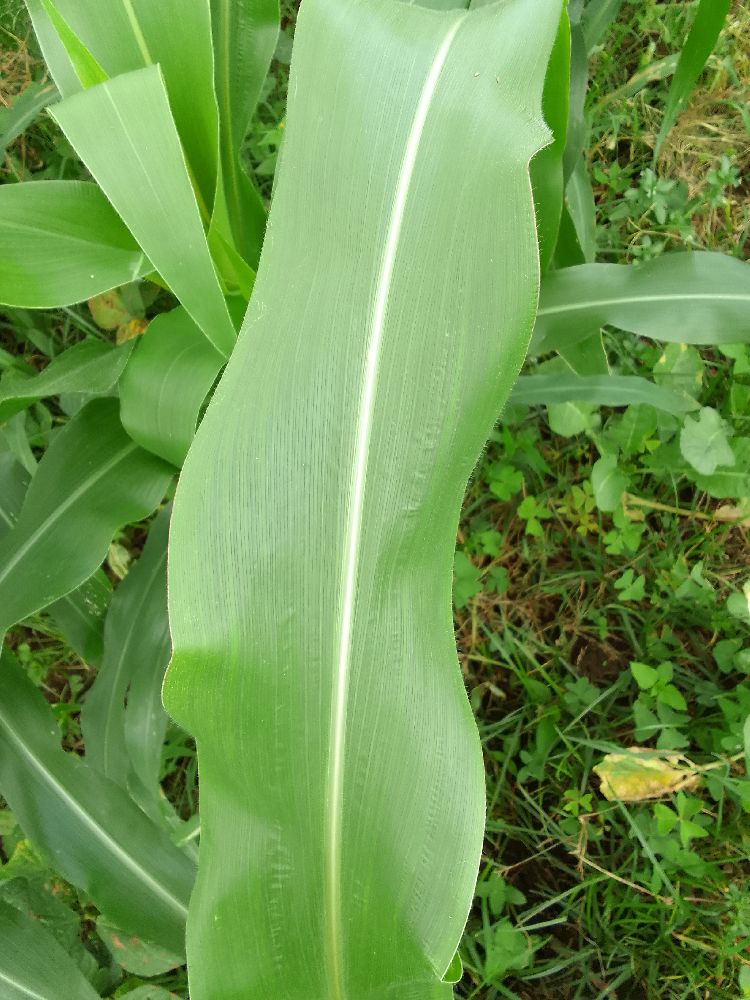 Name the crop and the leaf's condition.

maize, healthy
